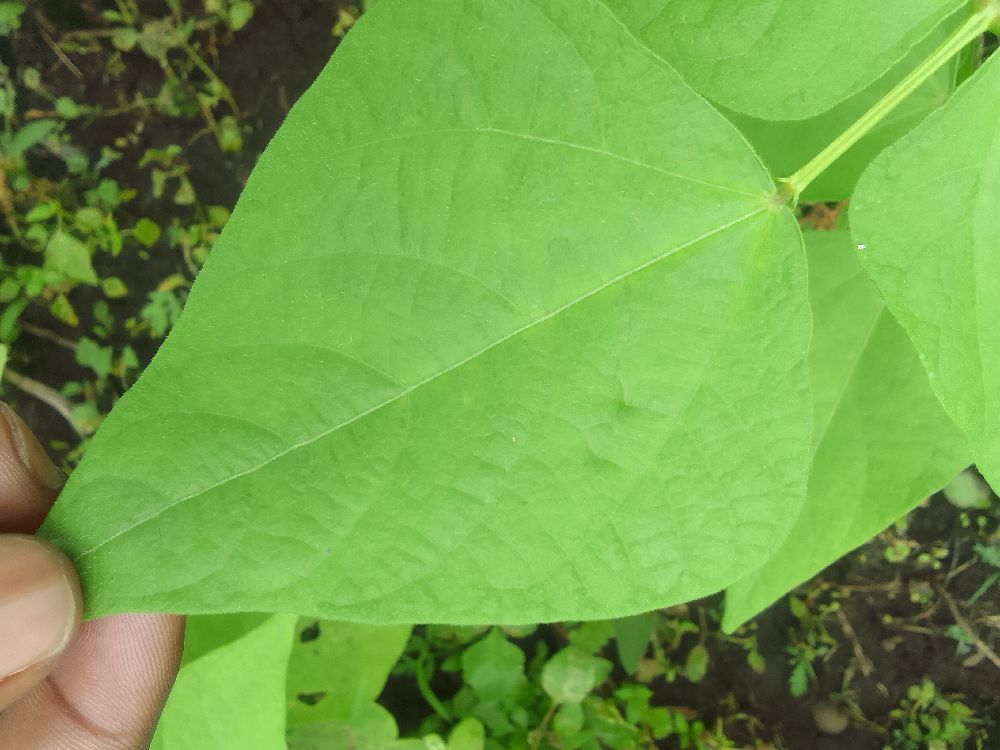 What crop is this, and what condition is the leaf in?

common bean, healthy
